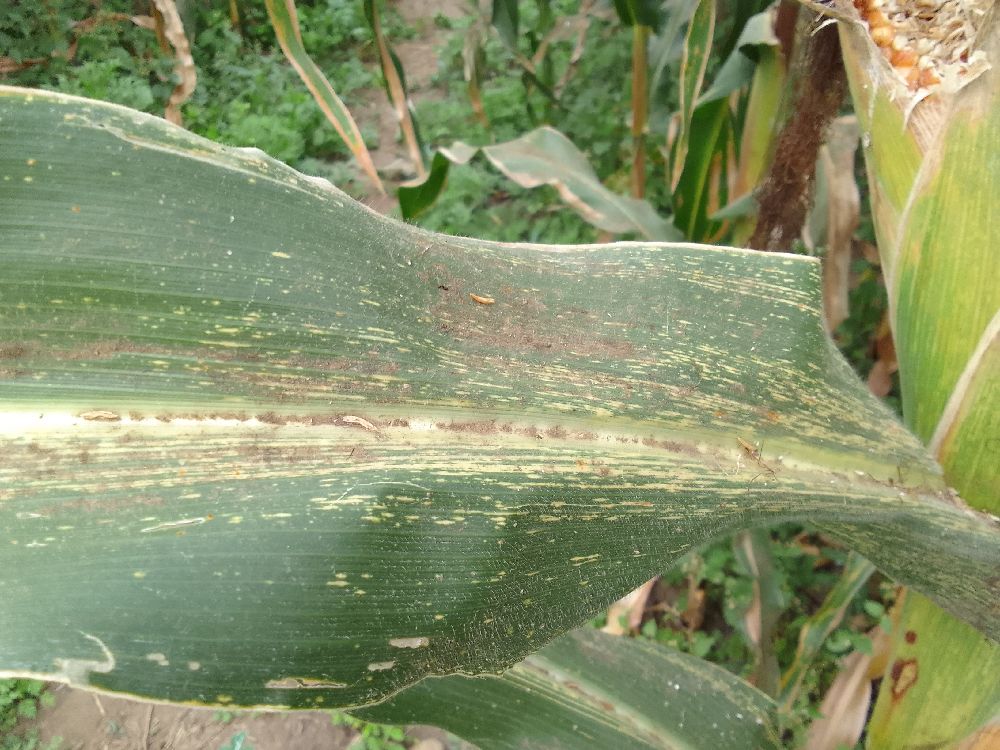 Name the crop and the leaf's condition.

maize, maize streak virus
